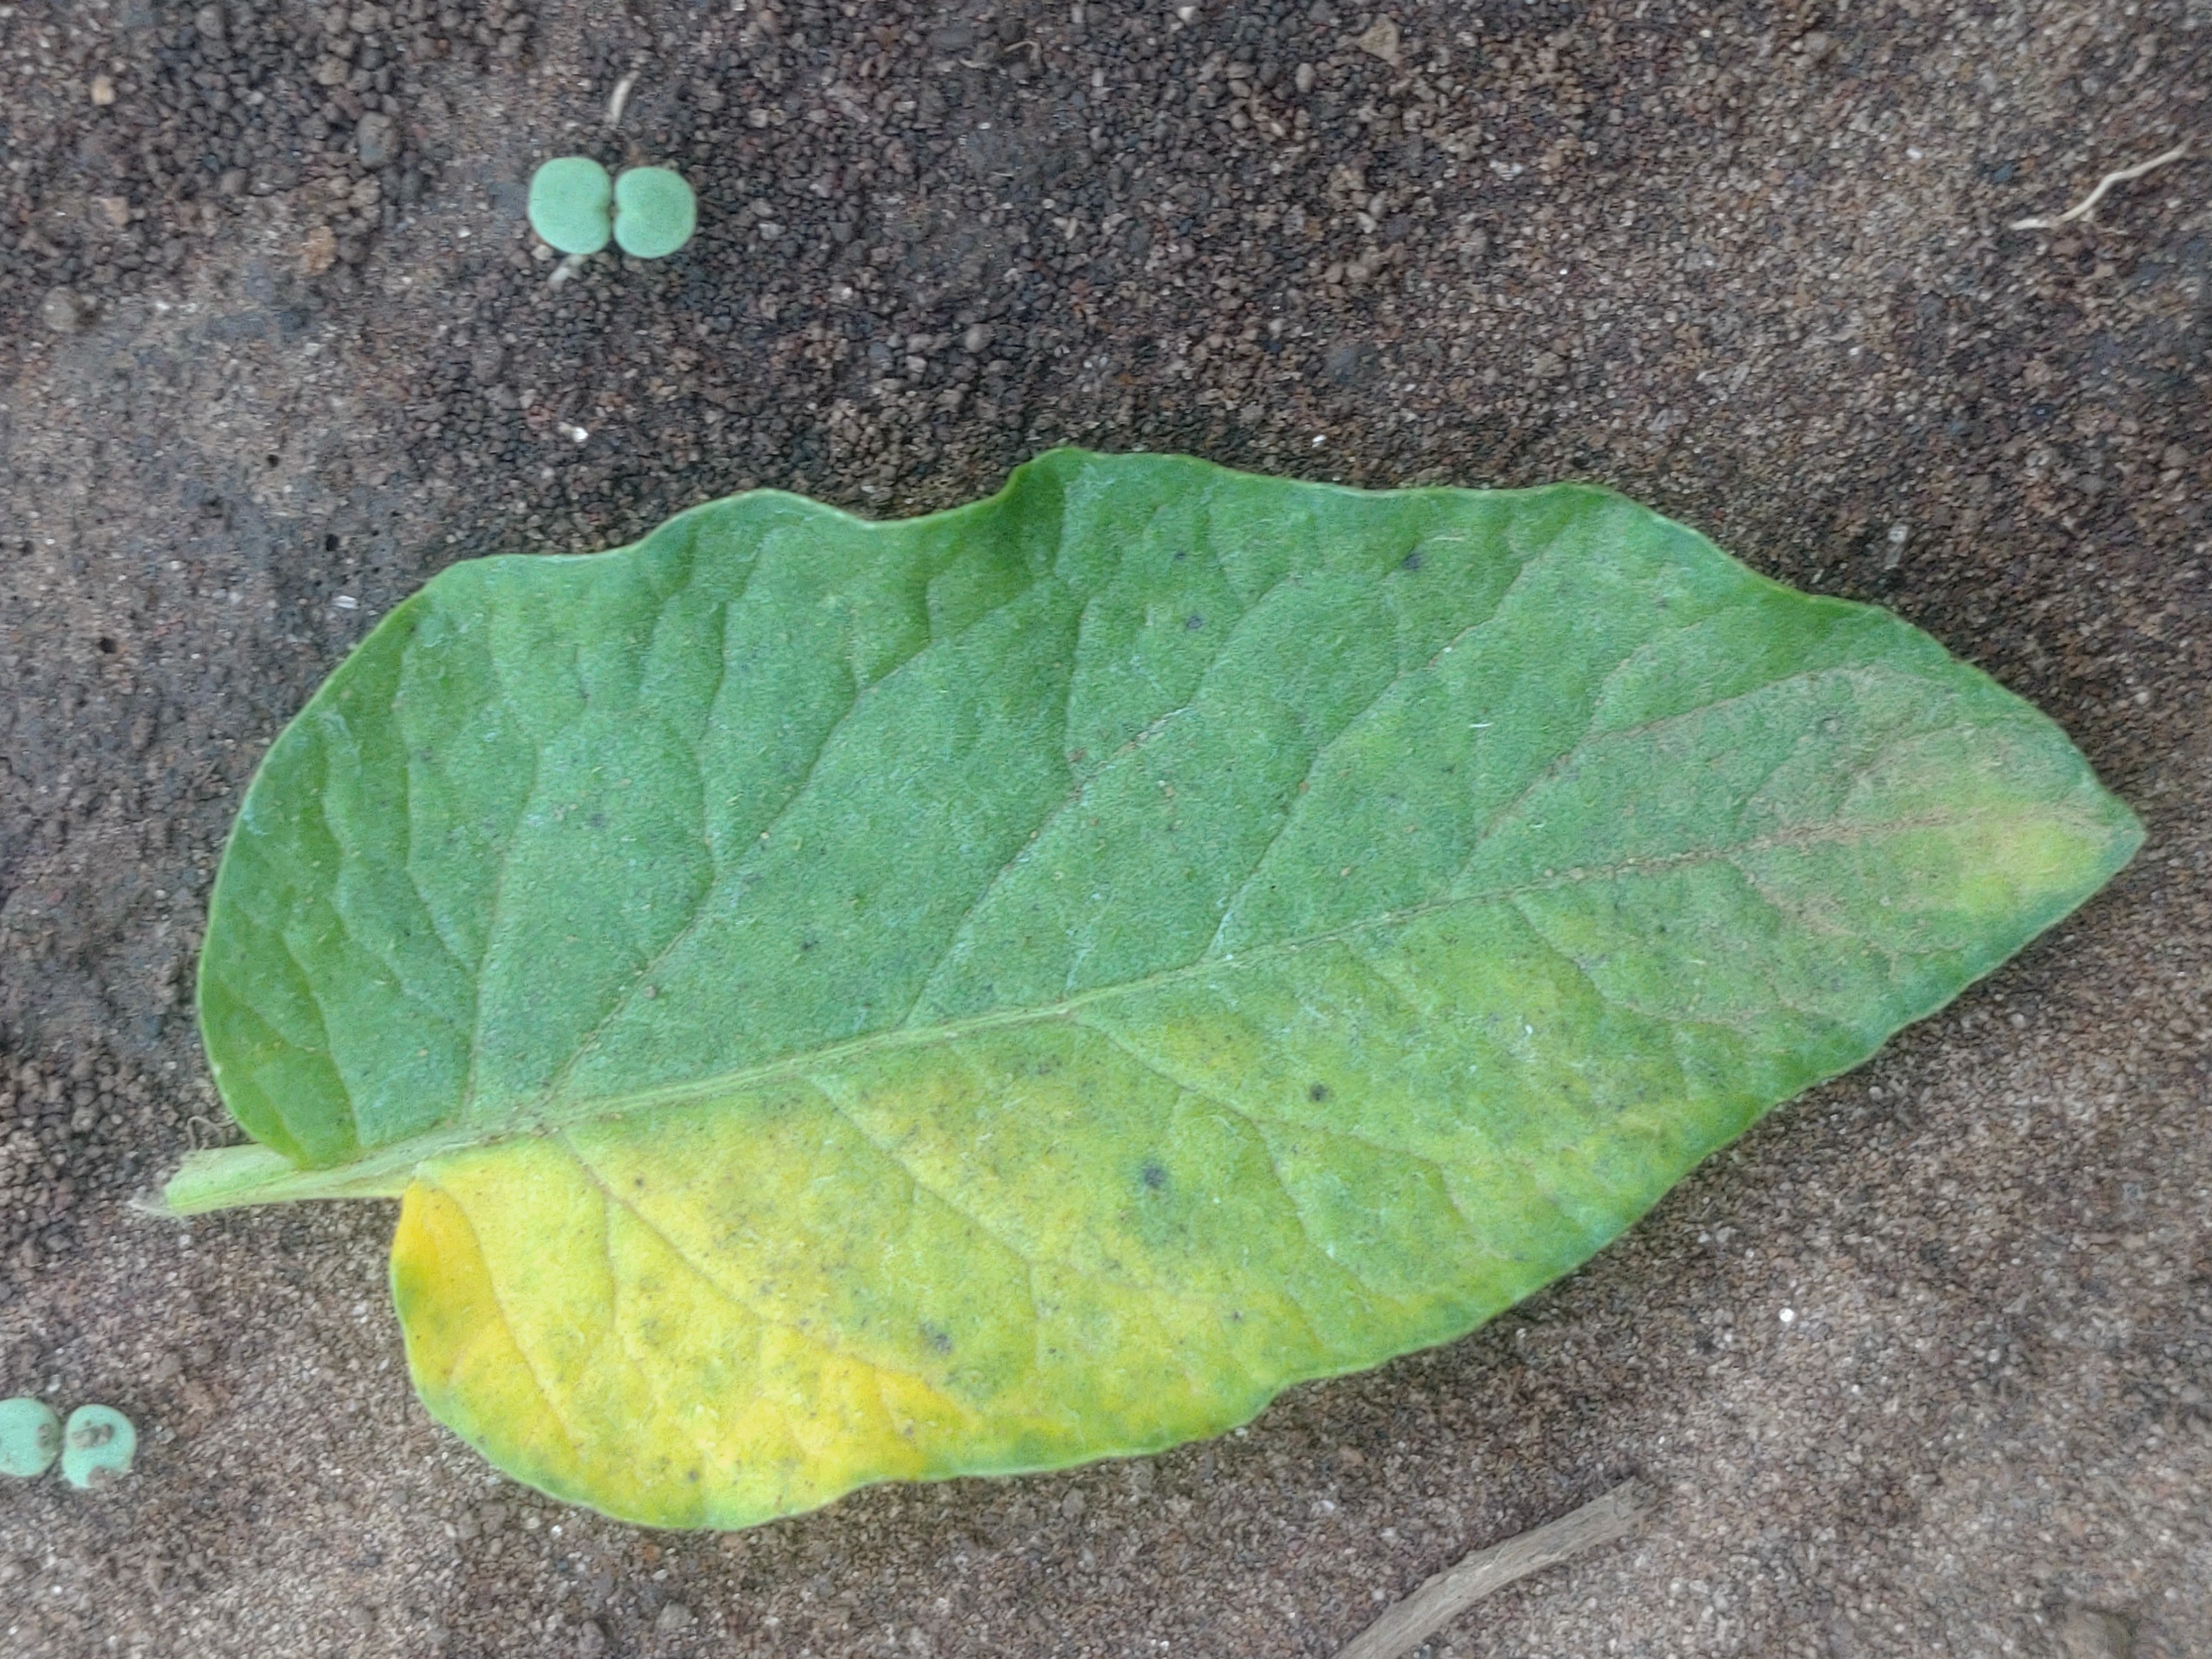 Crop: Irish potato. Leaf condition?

late blight
